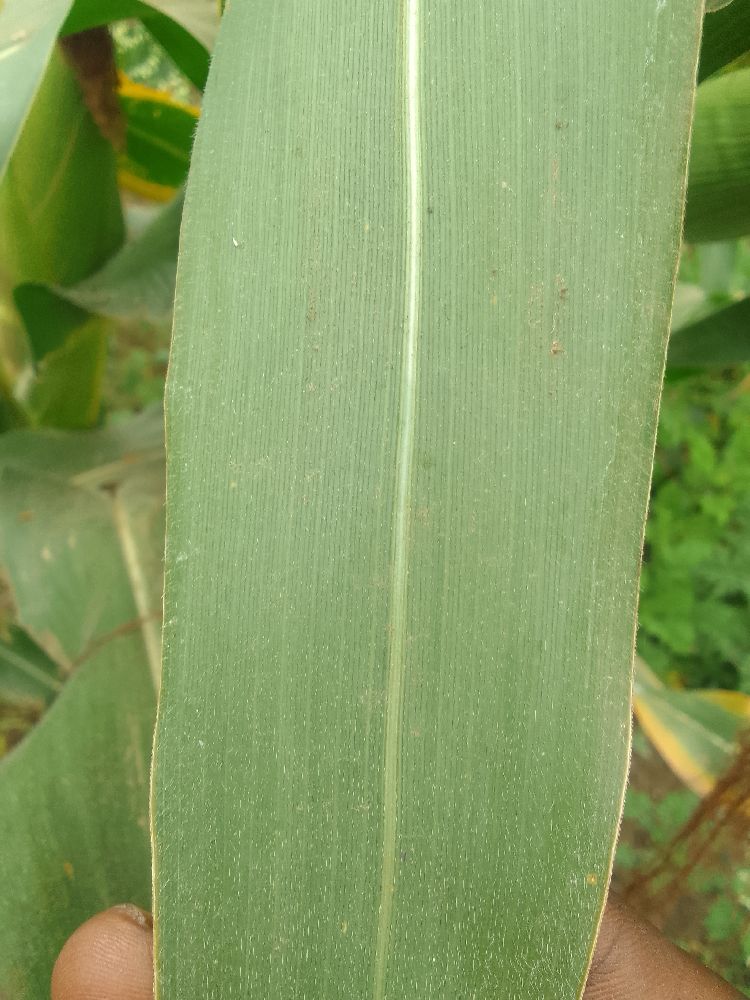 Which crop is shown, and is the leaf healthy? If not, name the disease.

maize, healthy
